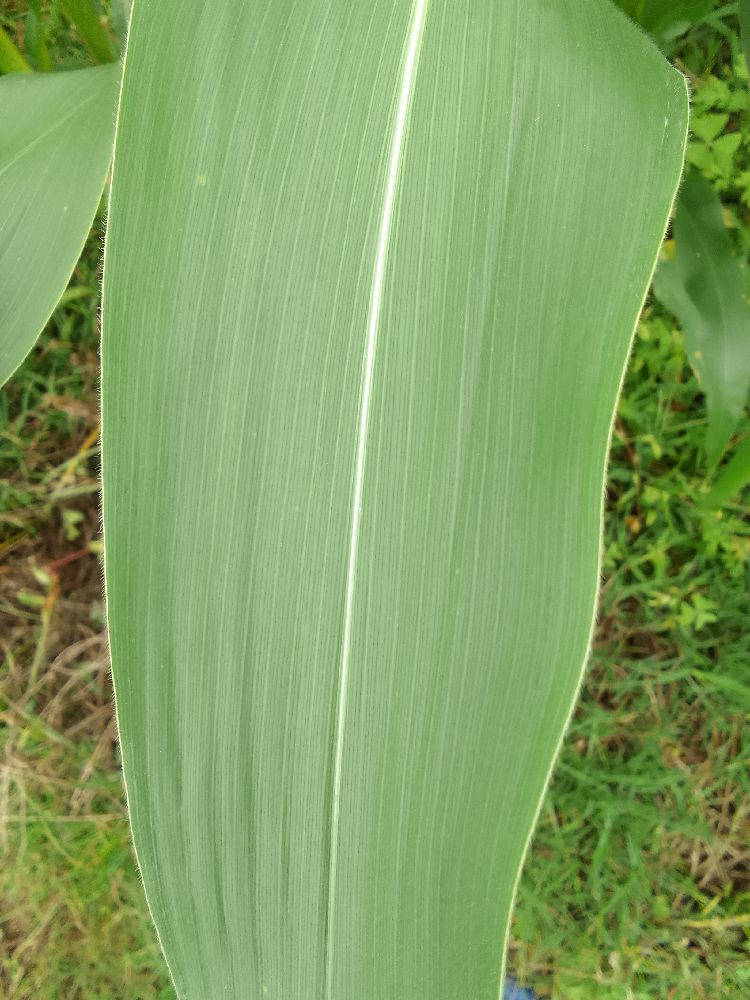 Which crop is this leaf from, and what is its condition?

maize, healthy
